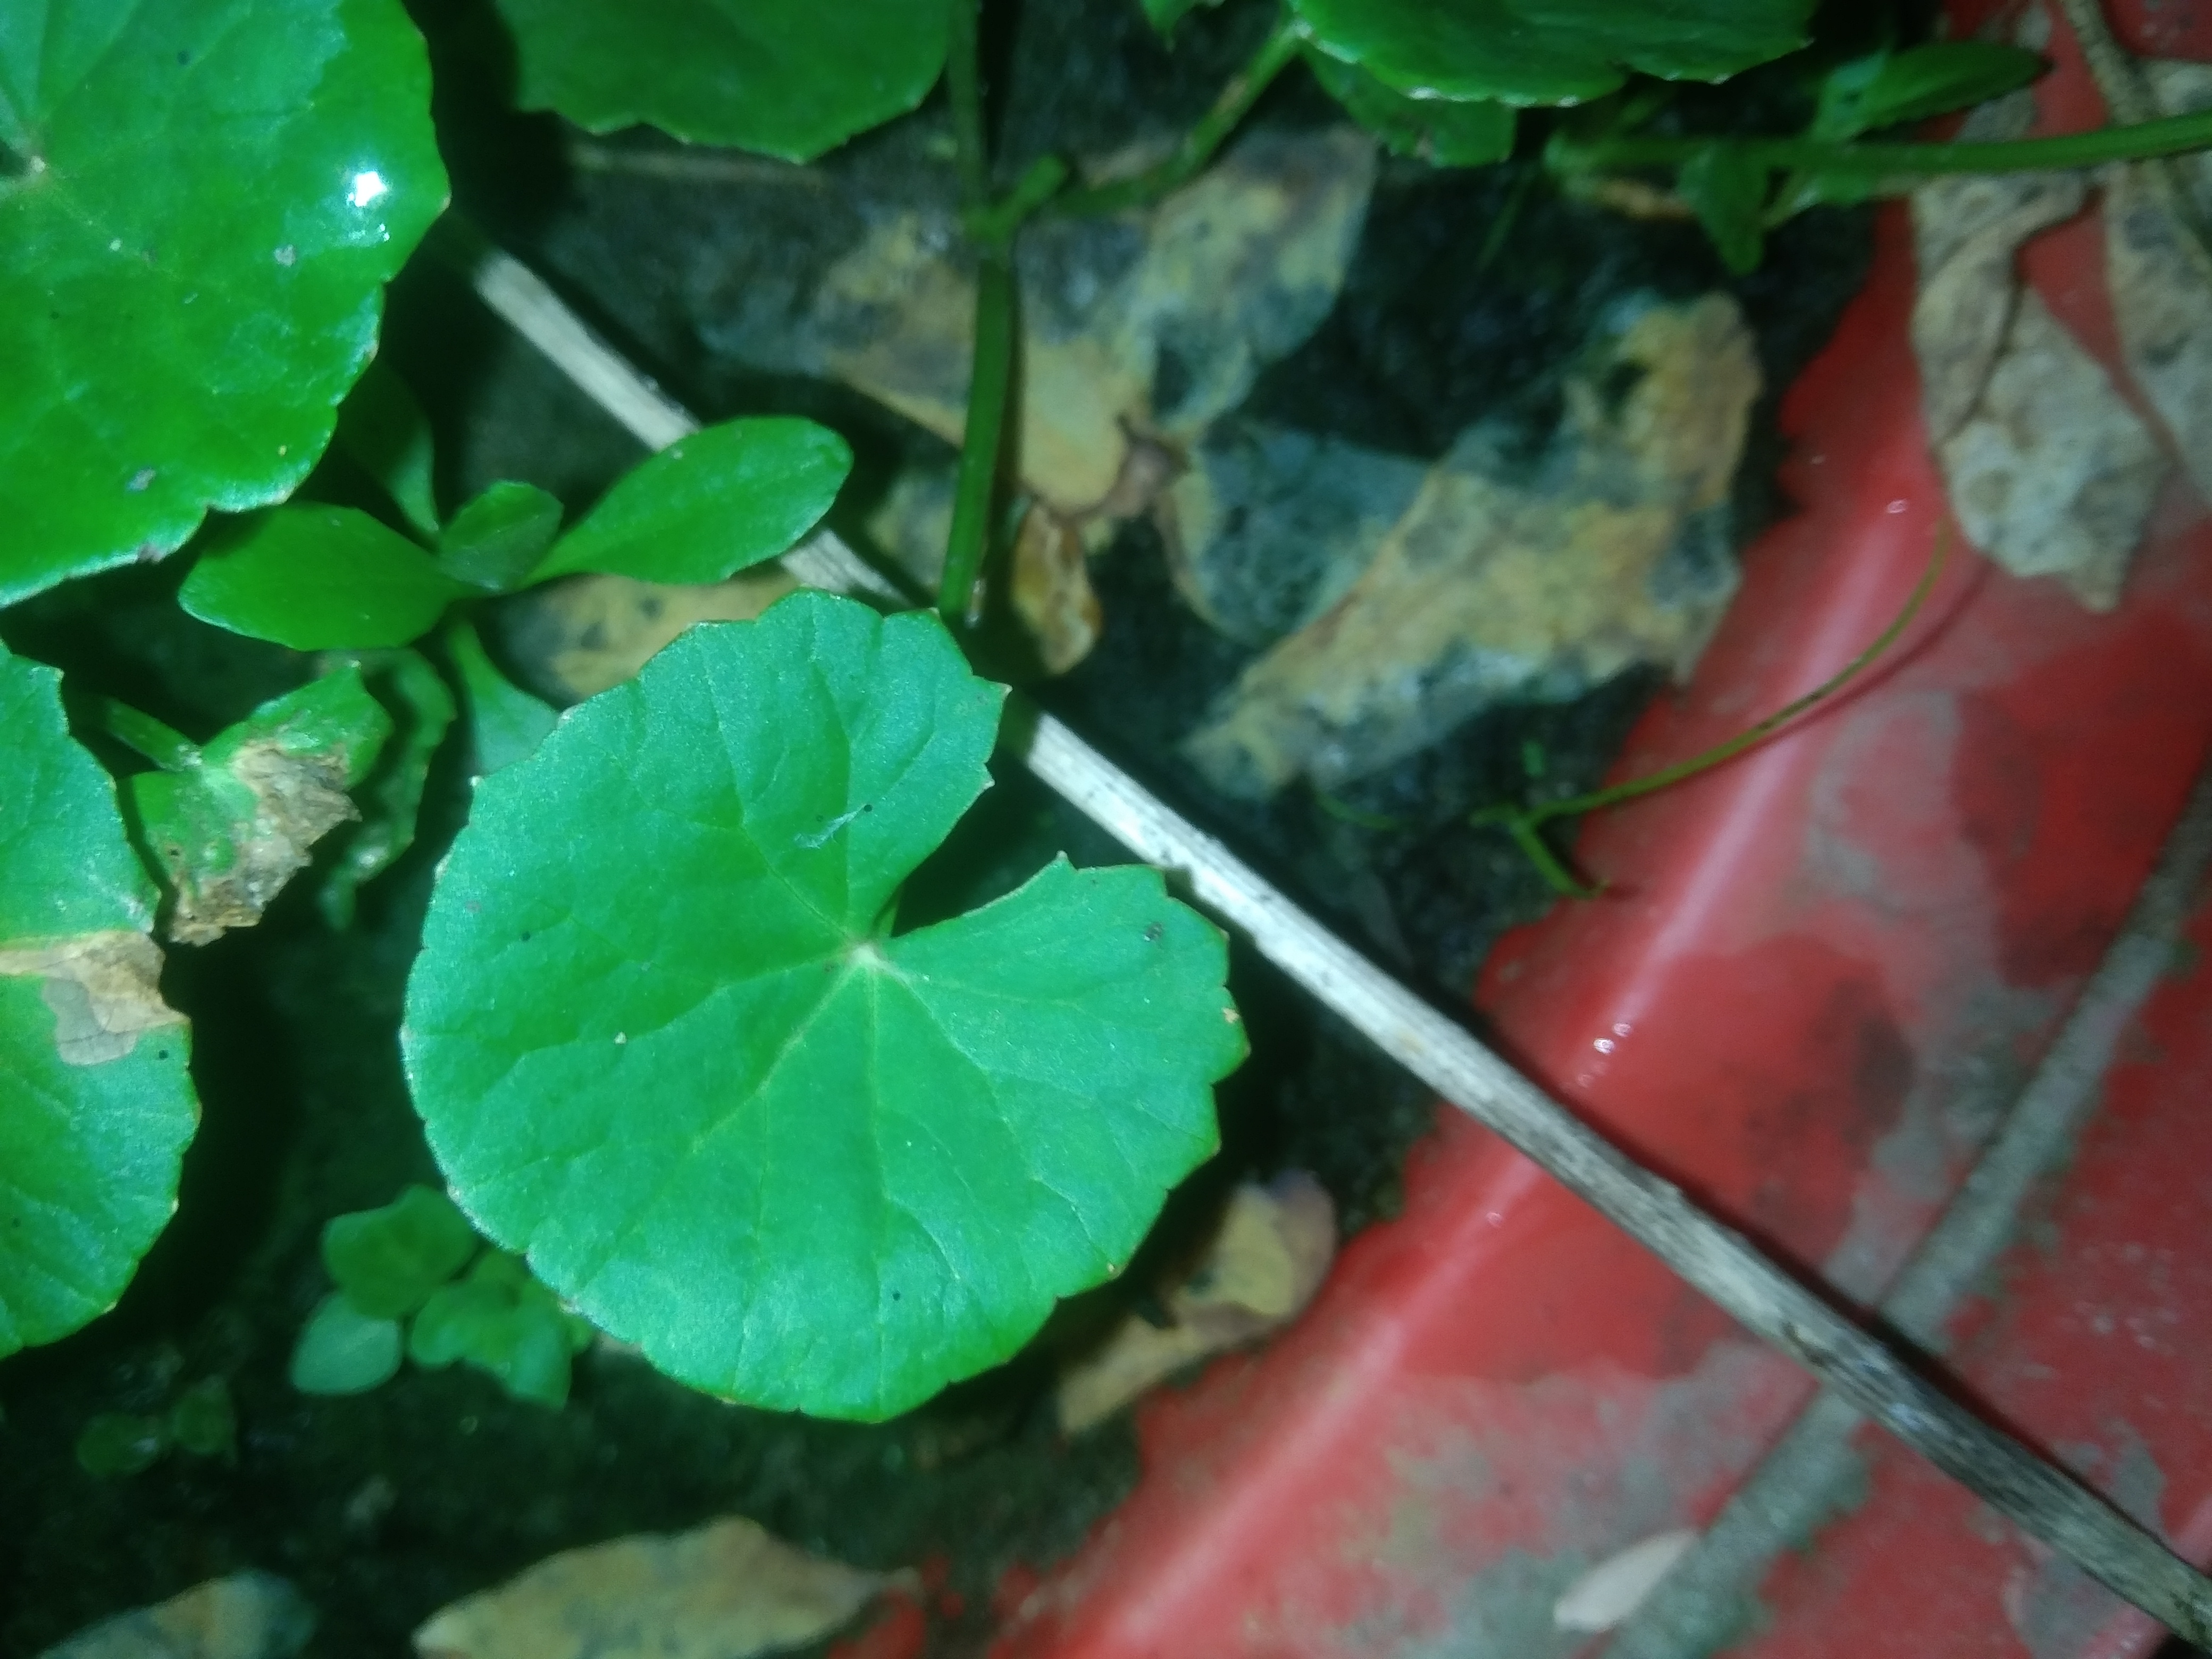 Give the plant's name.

thankuni
